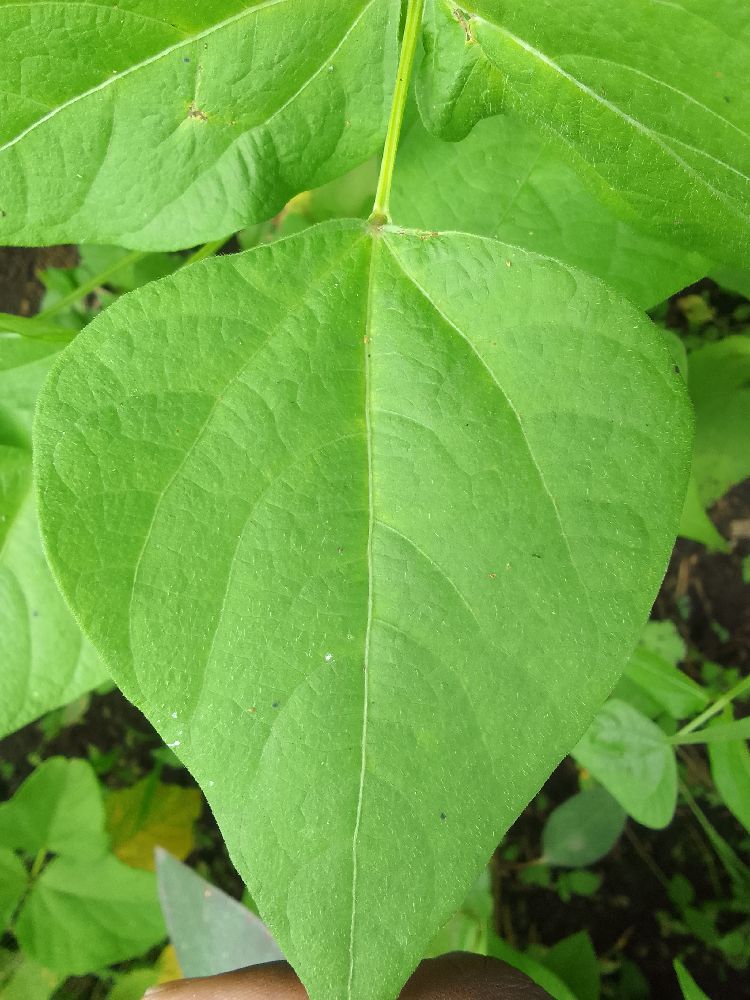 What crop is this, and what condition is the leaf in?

common bean, healthy
